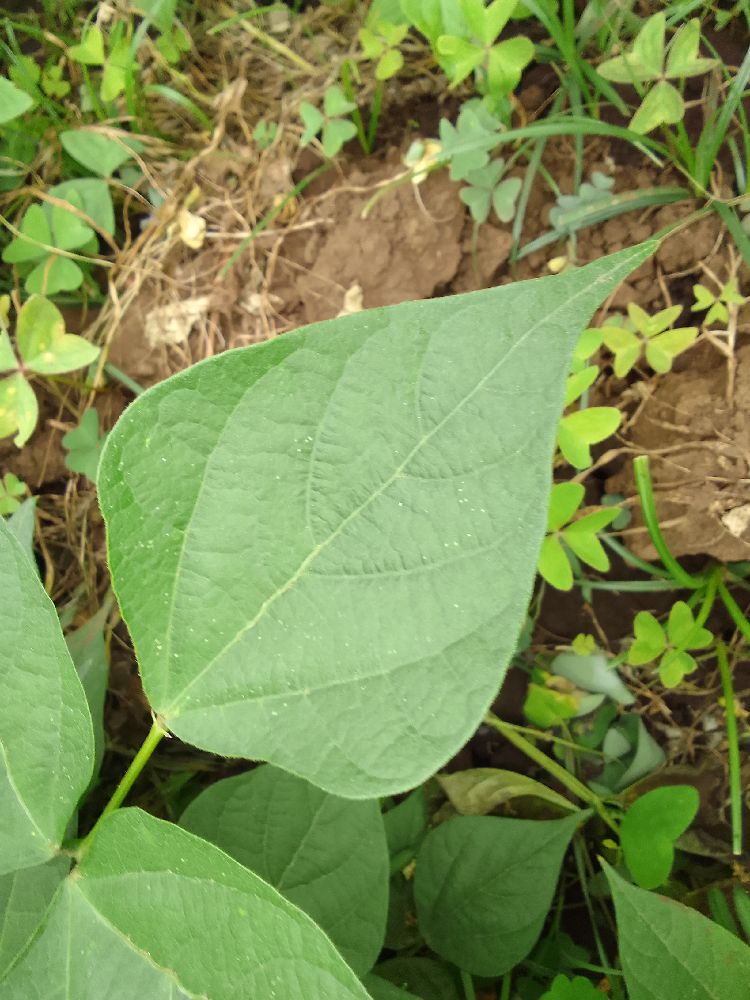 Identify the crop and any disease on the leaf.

common bean, healthy
